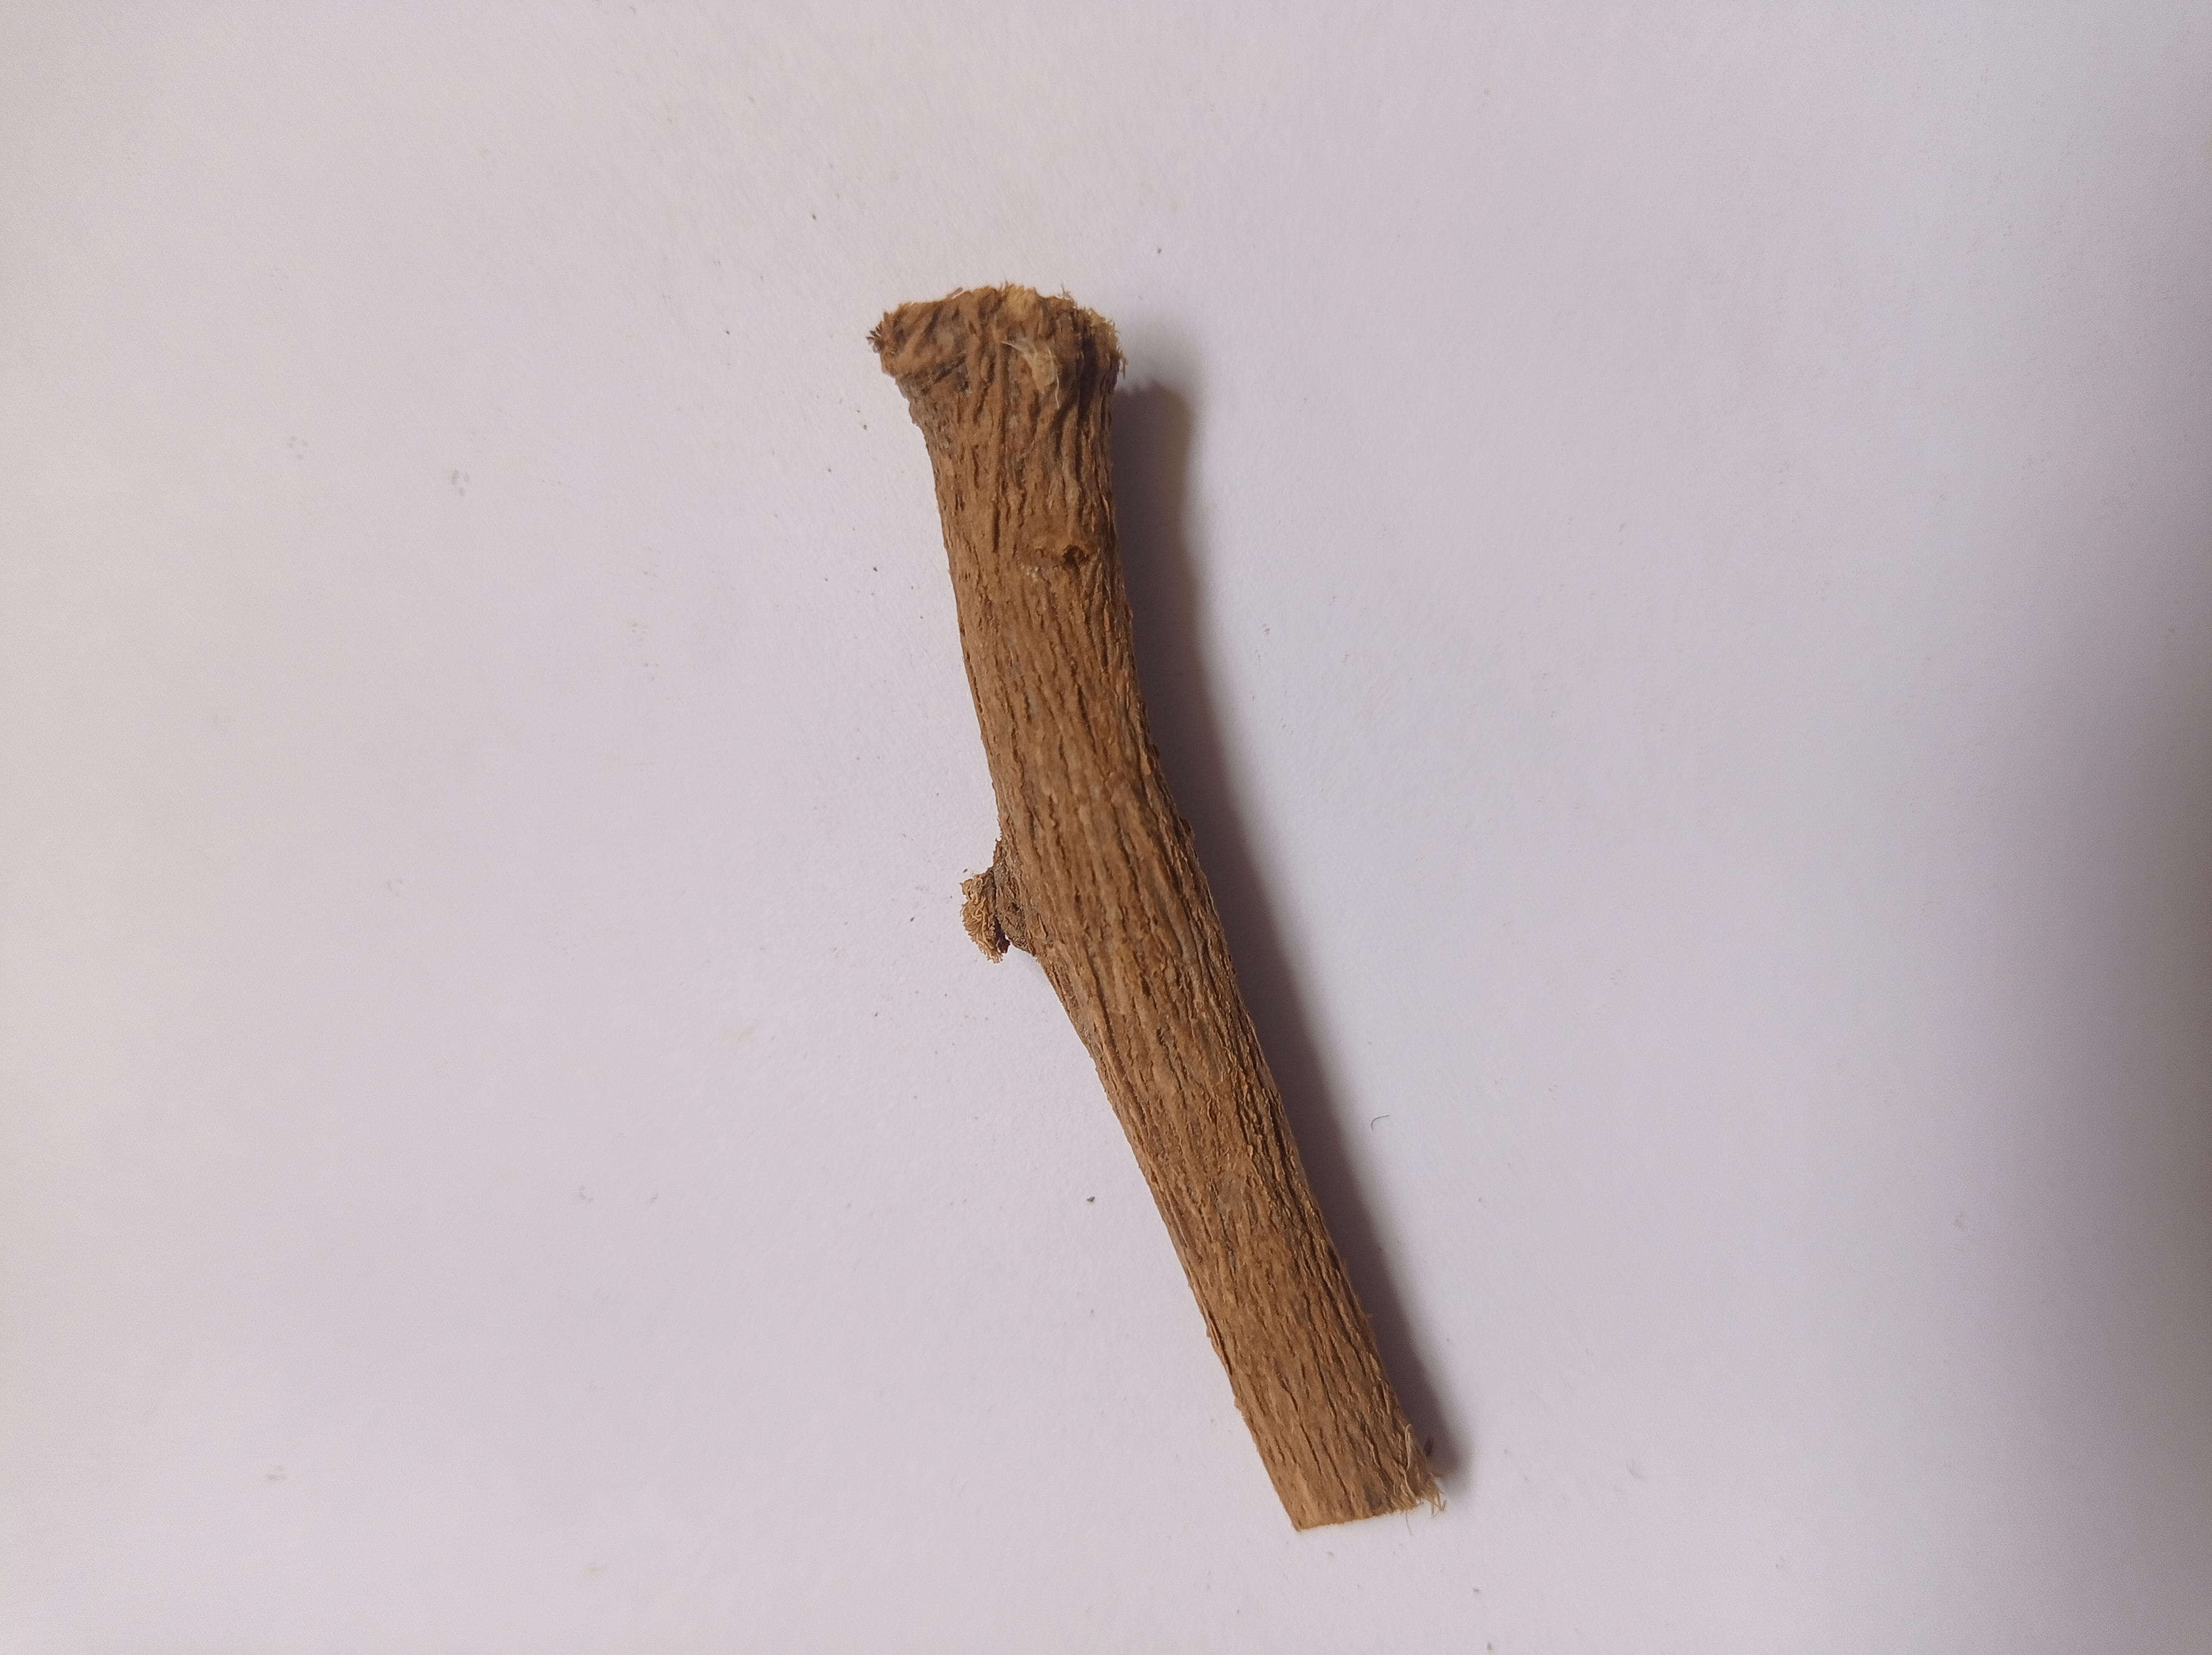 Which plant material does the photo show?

jesthamadh
